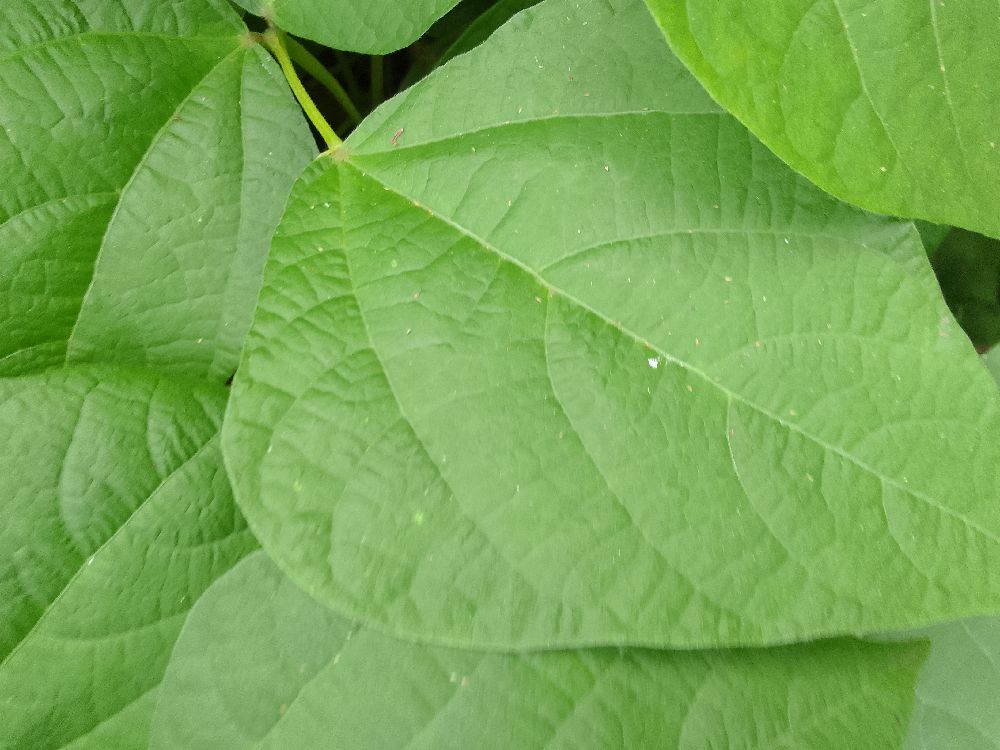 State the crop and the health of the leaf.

common bean, healthy
